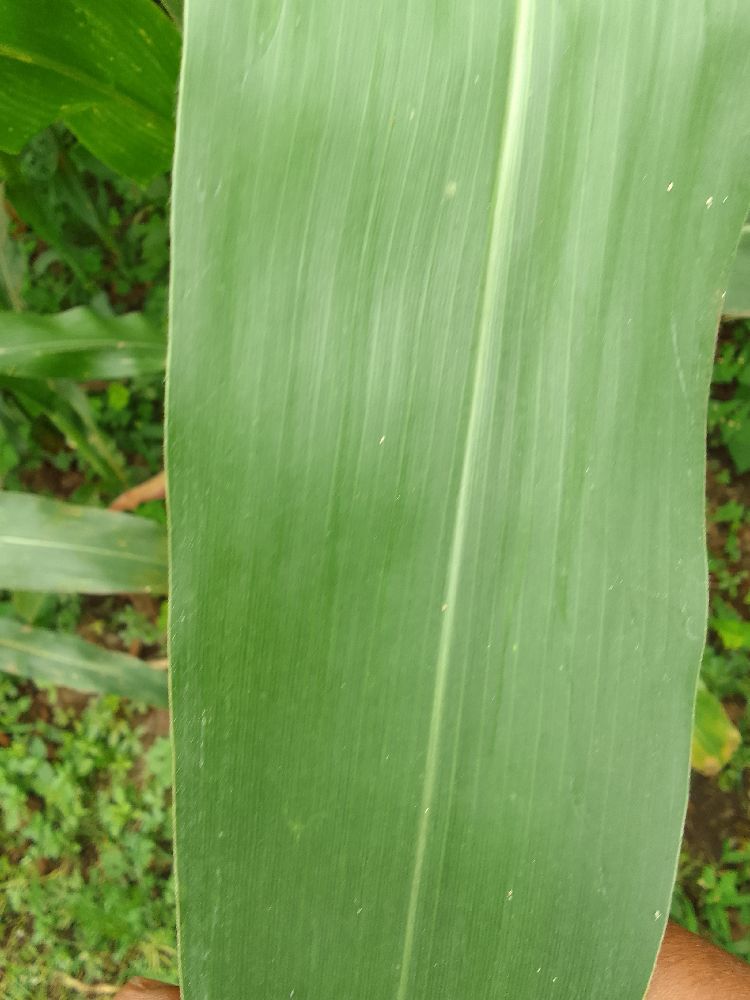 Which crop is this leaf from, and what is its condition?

maize, healthy
